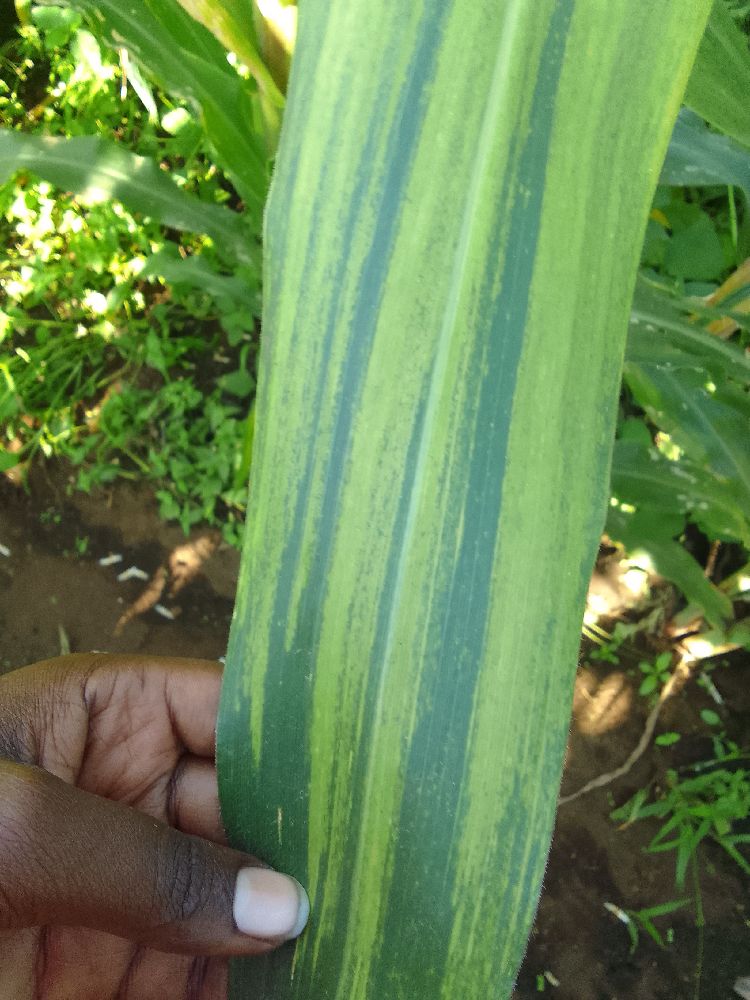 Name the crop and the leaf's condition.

maize, maize lethal necrosis
